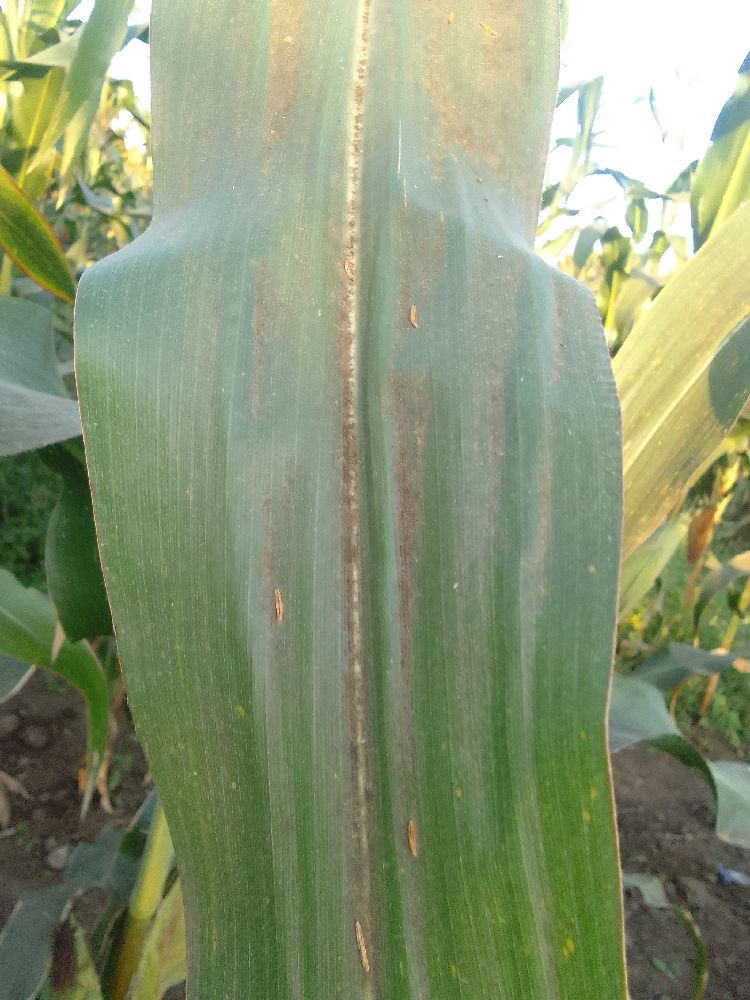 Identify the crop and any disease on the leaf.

maize, healthy
